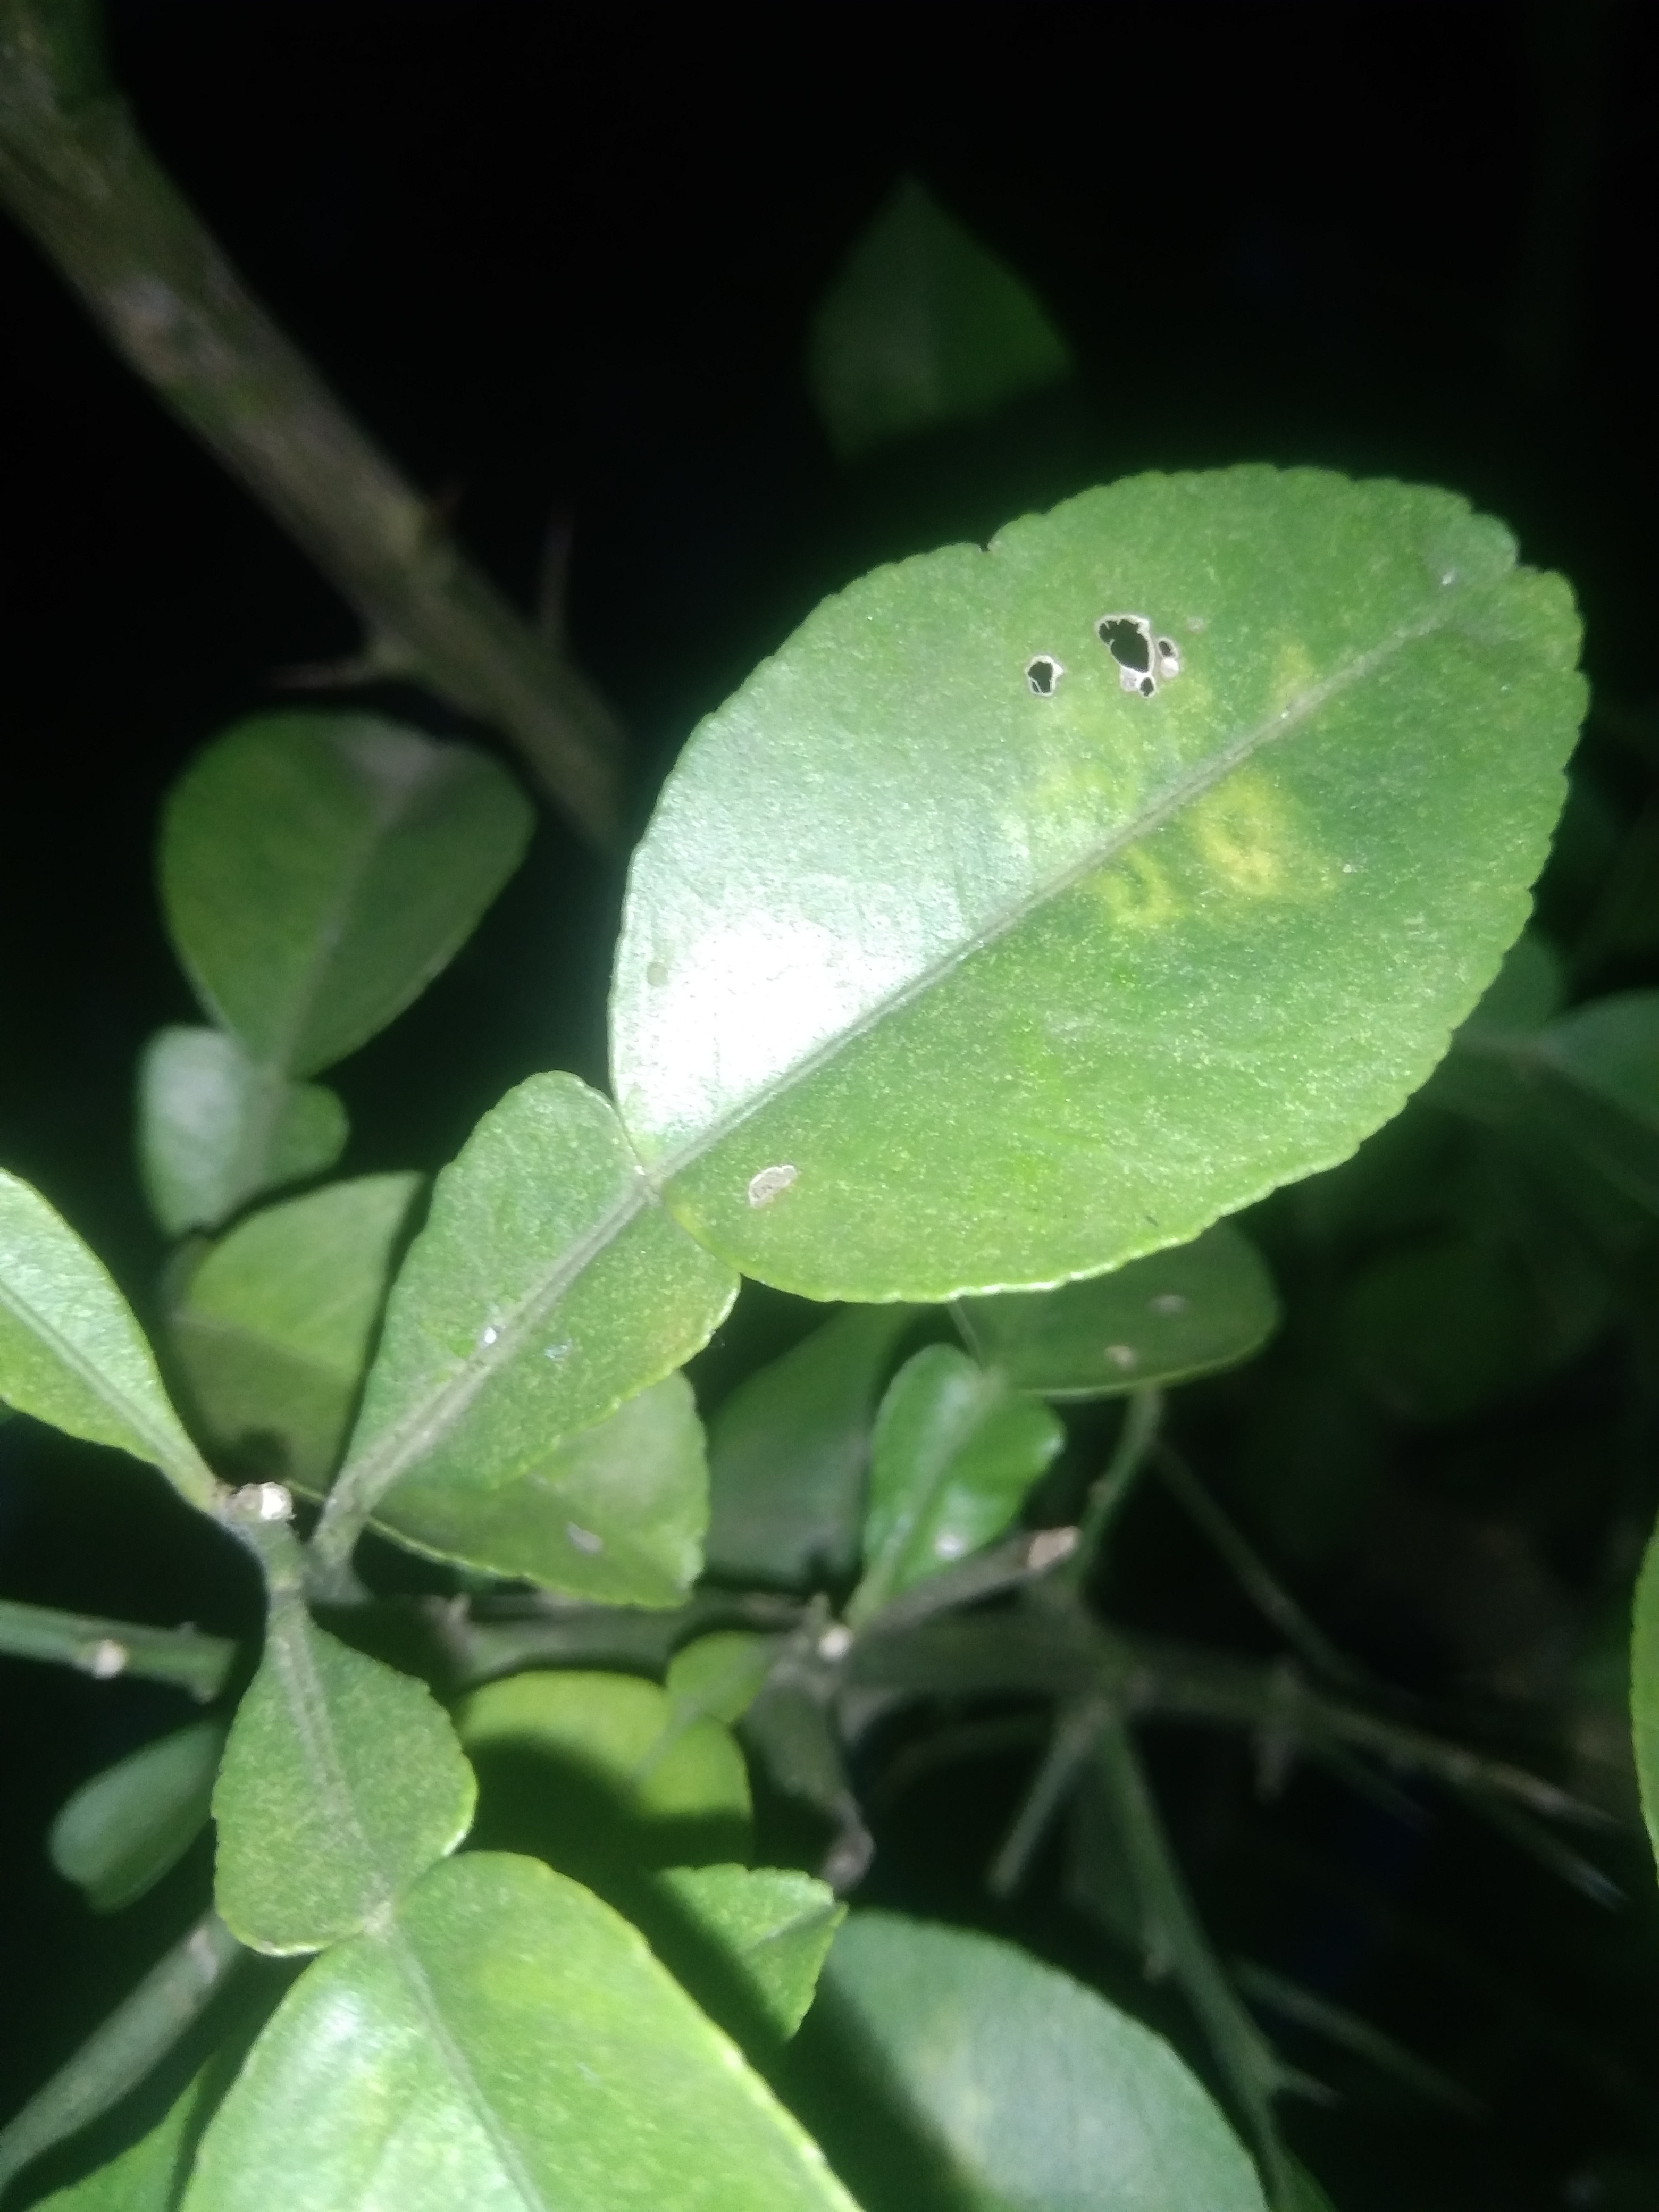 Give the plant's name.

lemon
